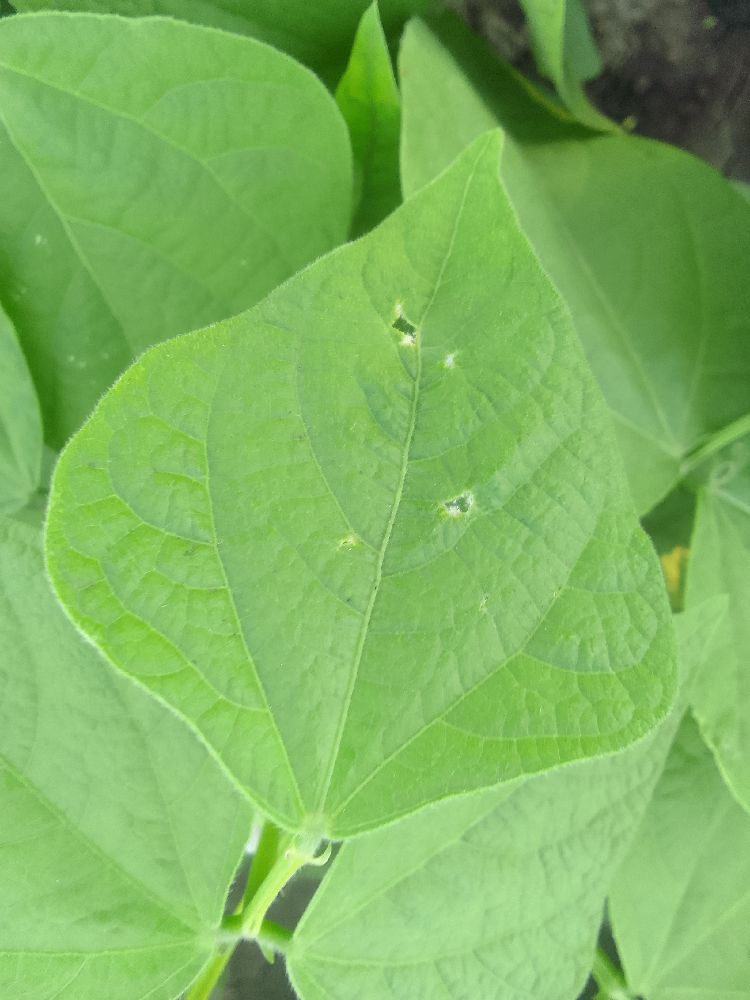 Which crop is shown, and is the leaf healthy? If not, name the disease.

common bean, healthy
